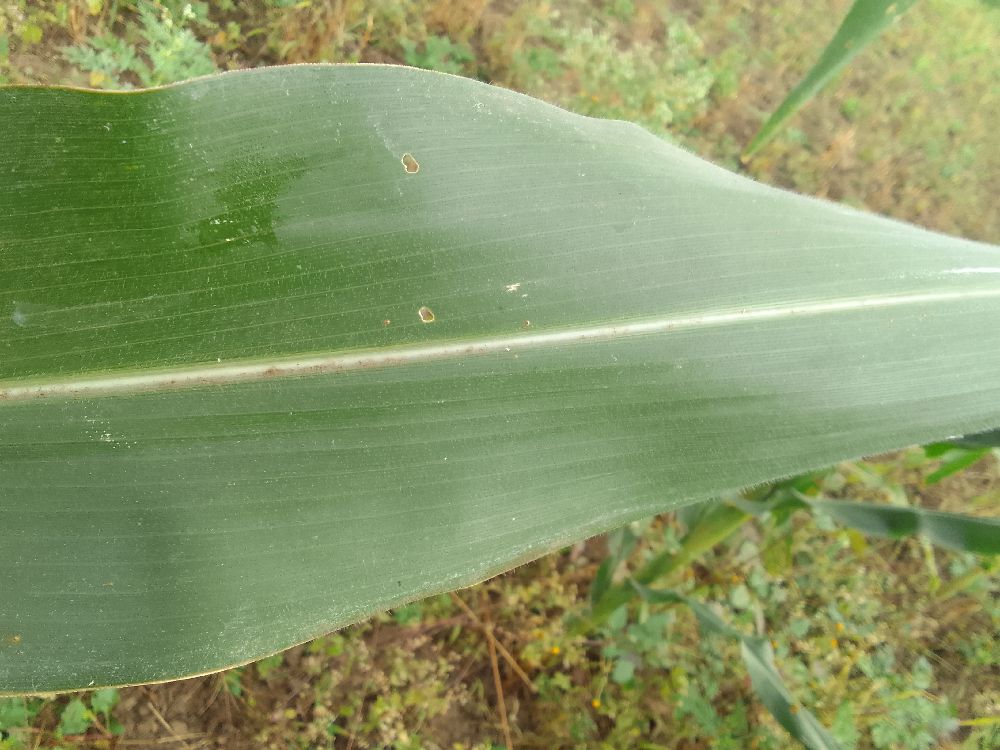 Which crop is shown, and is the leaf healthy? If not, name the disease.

maize, healthy
